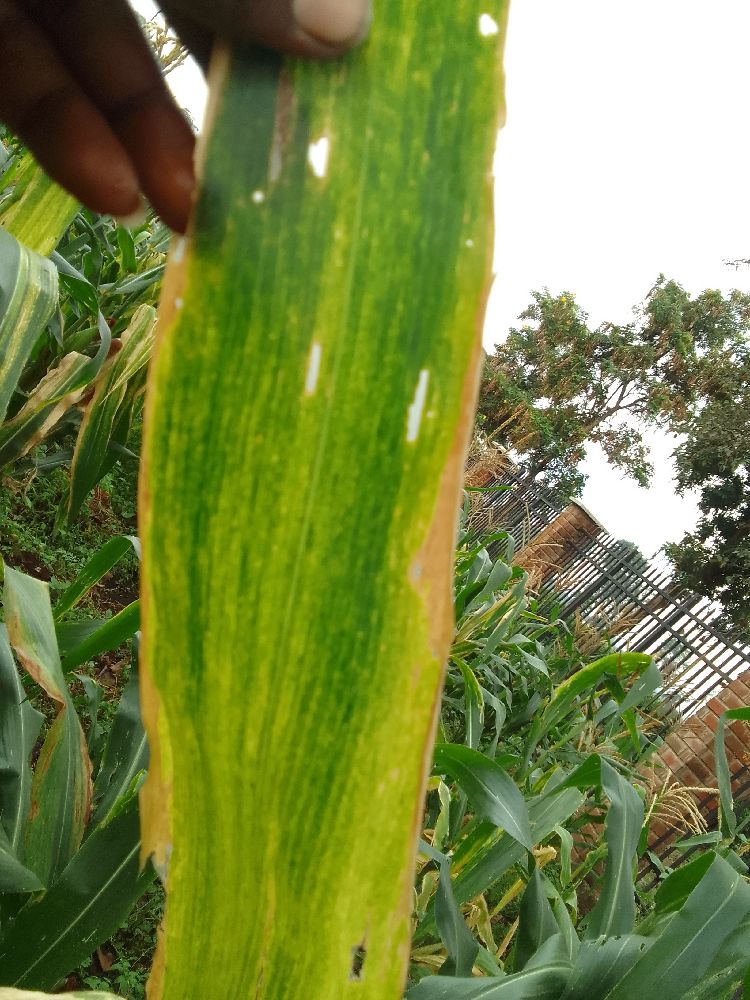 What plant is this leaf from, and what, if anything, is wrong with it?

maize, maize lethal necrosis
